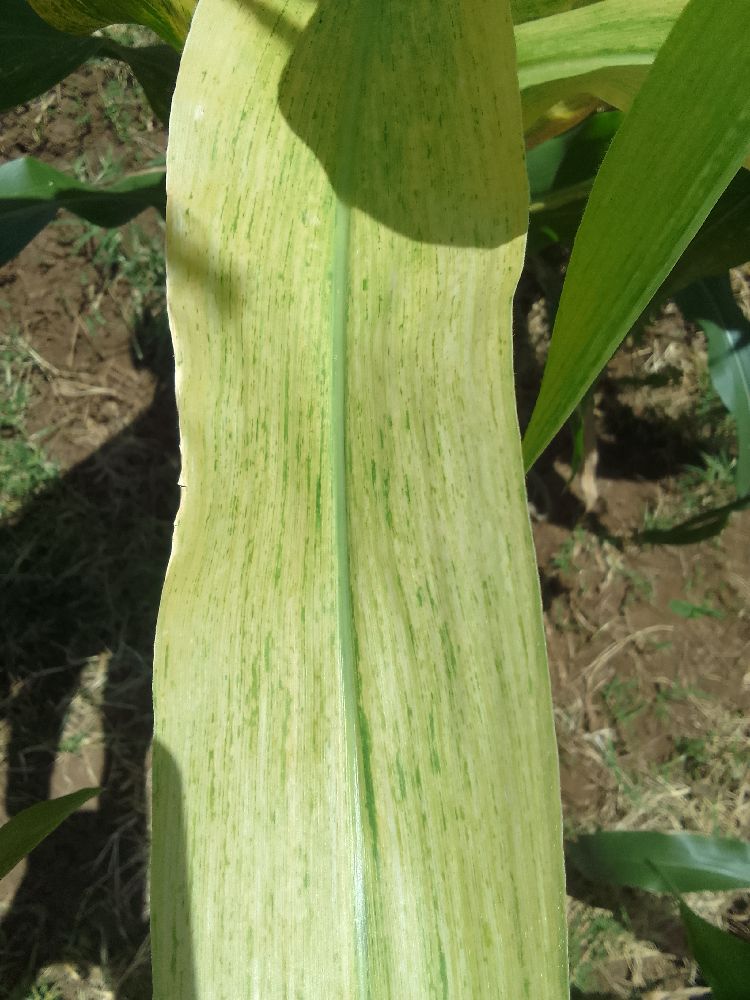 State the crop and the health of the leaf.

maize, maize lethal necrosis
